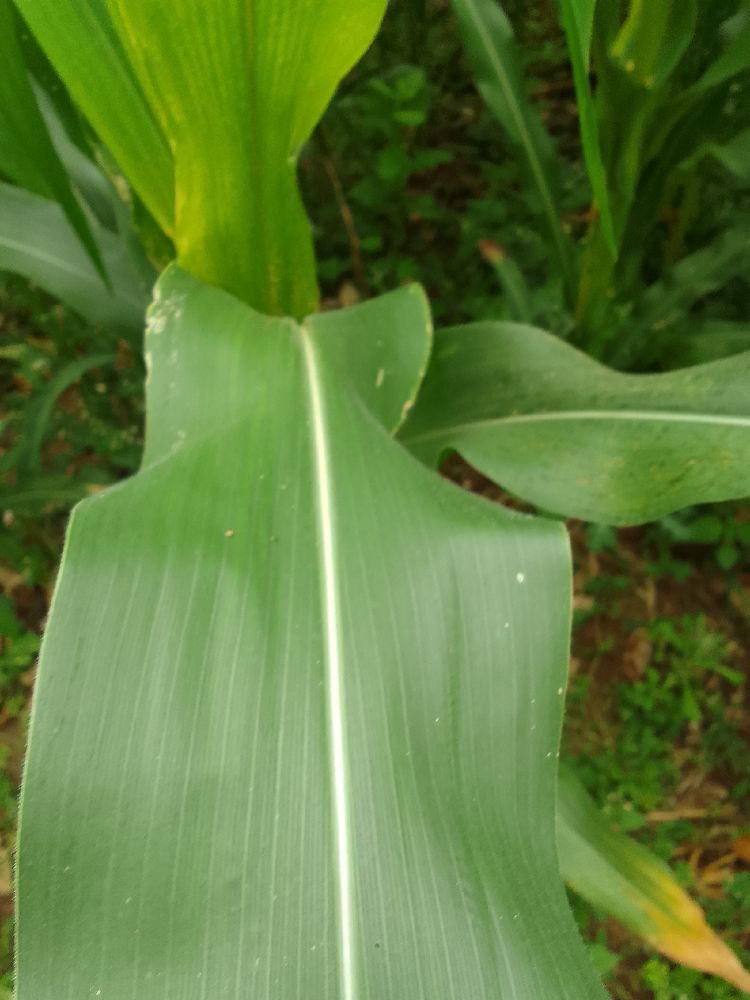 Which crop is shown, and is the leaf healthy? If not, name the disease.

maize, healthy
